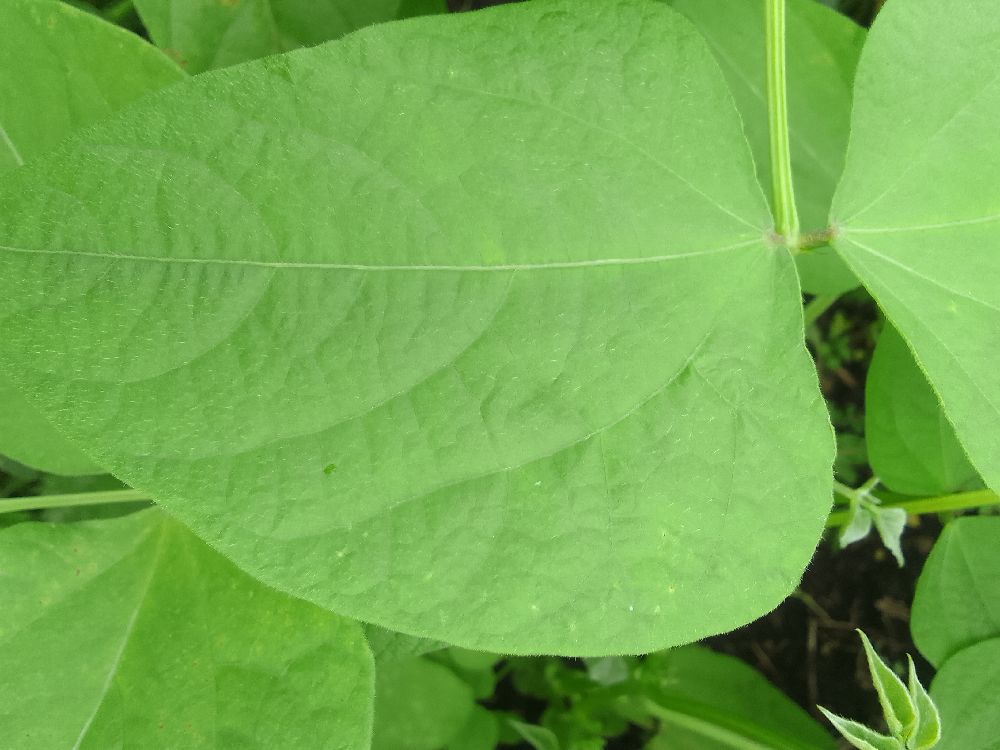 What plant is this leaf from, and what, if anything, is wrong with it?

common bean, healthy
